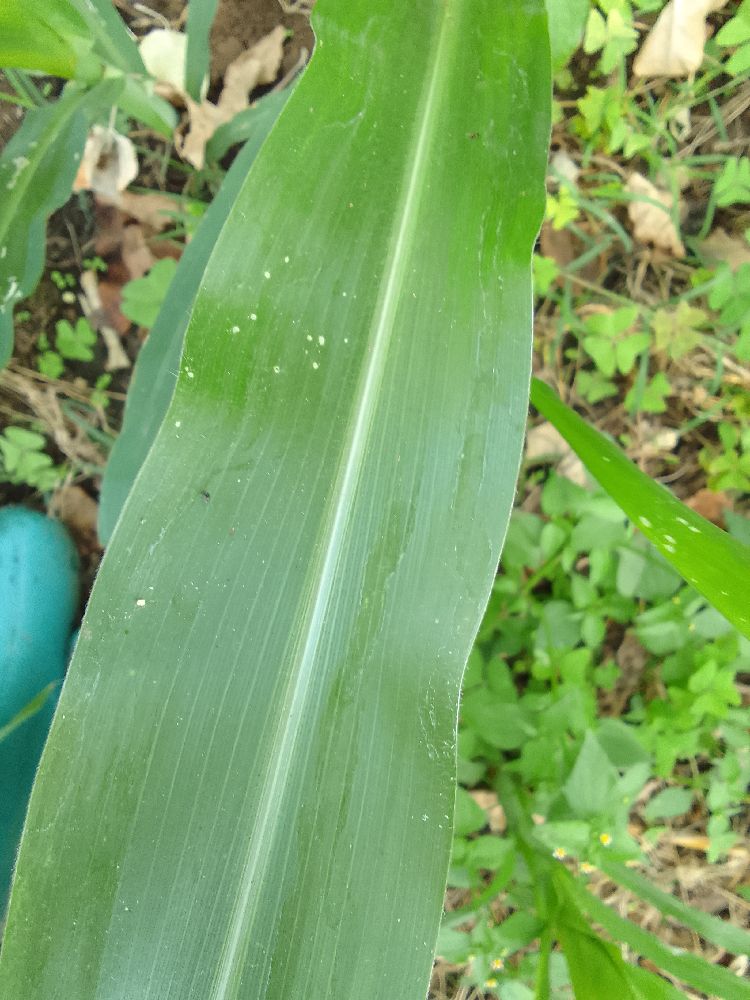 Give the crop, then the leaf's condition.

maize, healthy
